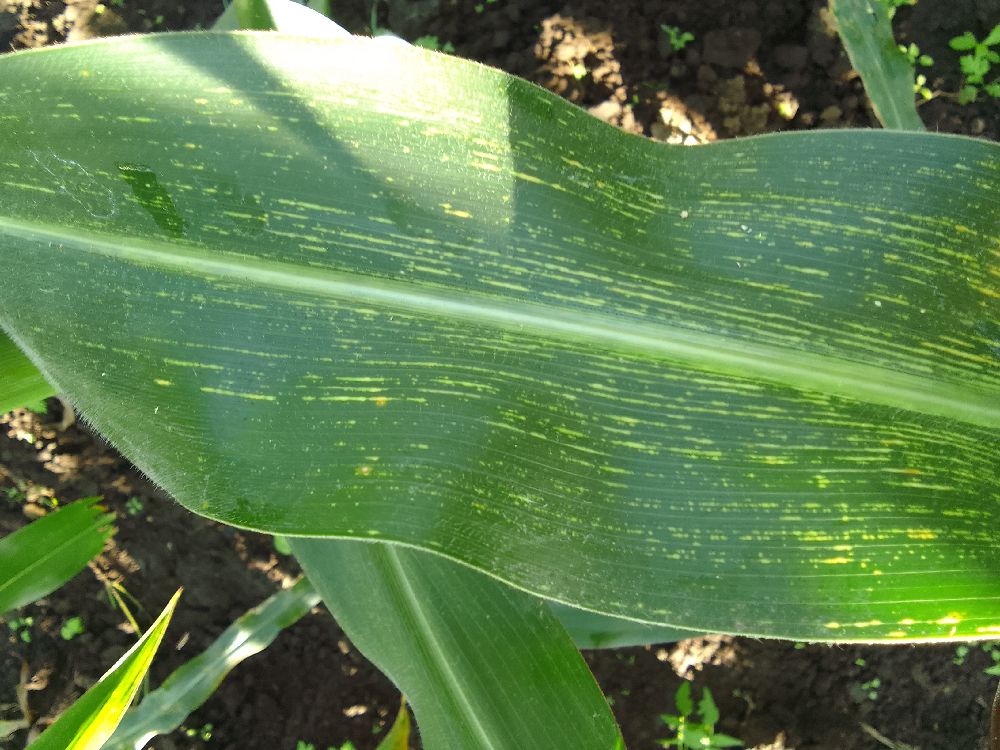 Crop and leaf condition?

maize, maize streak virus
